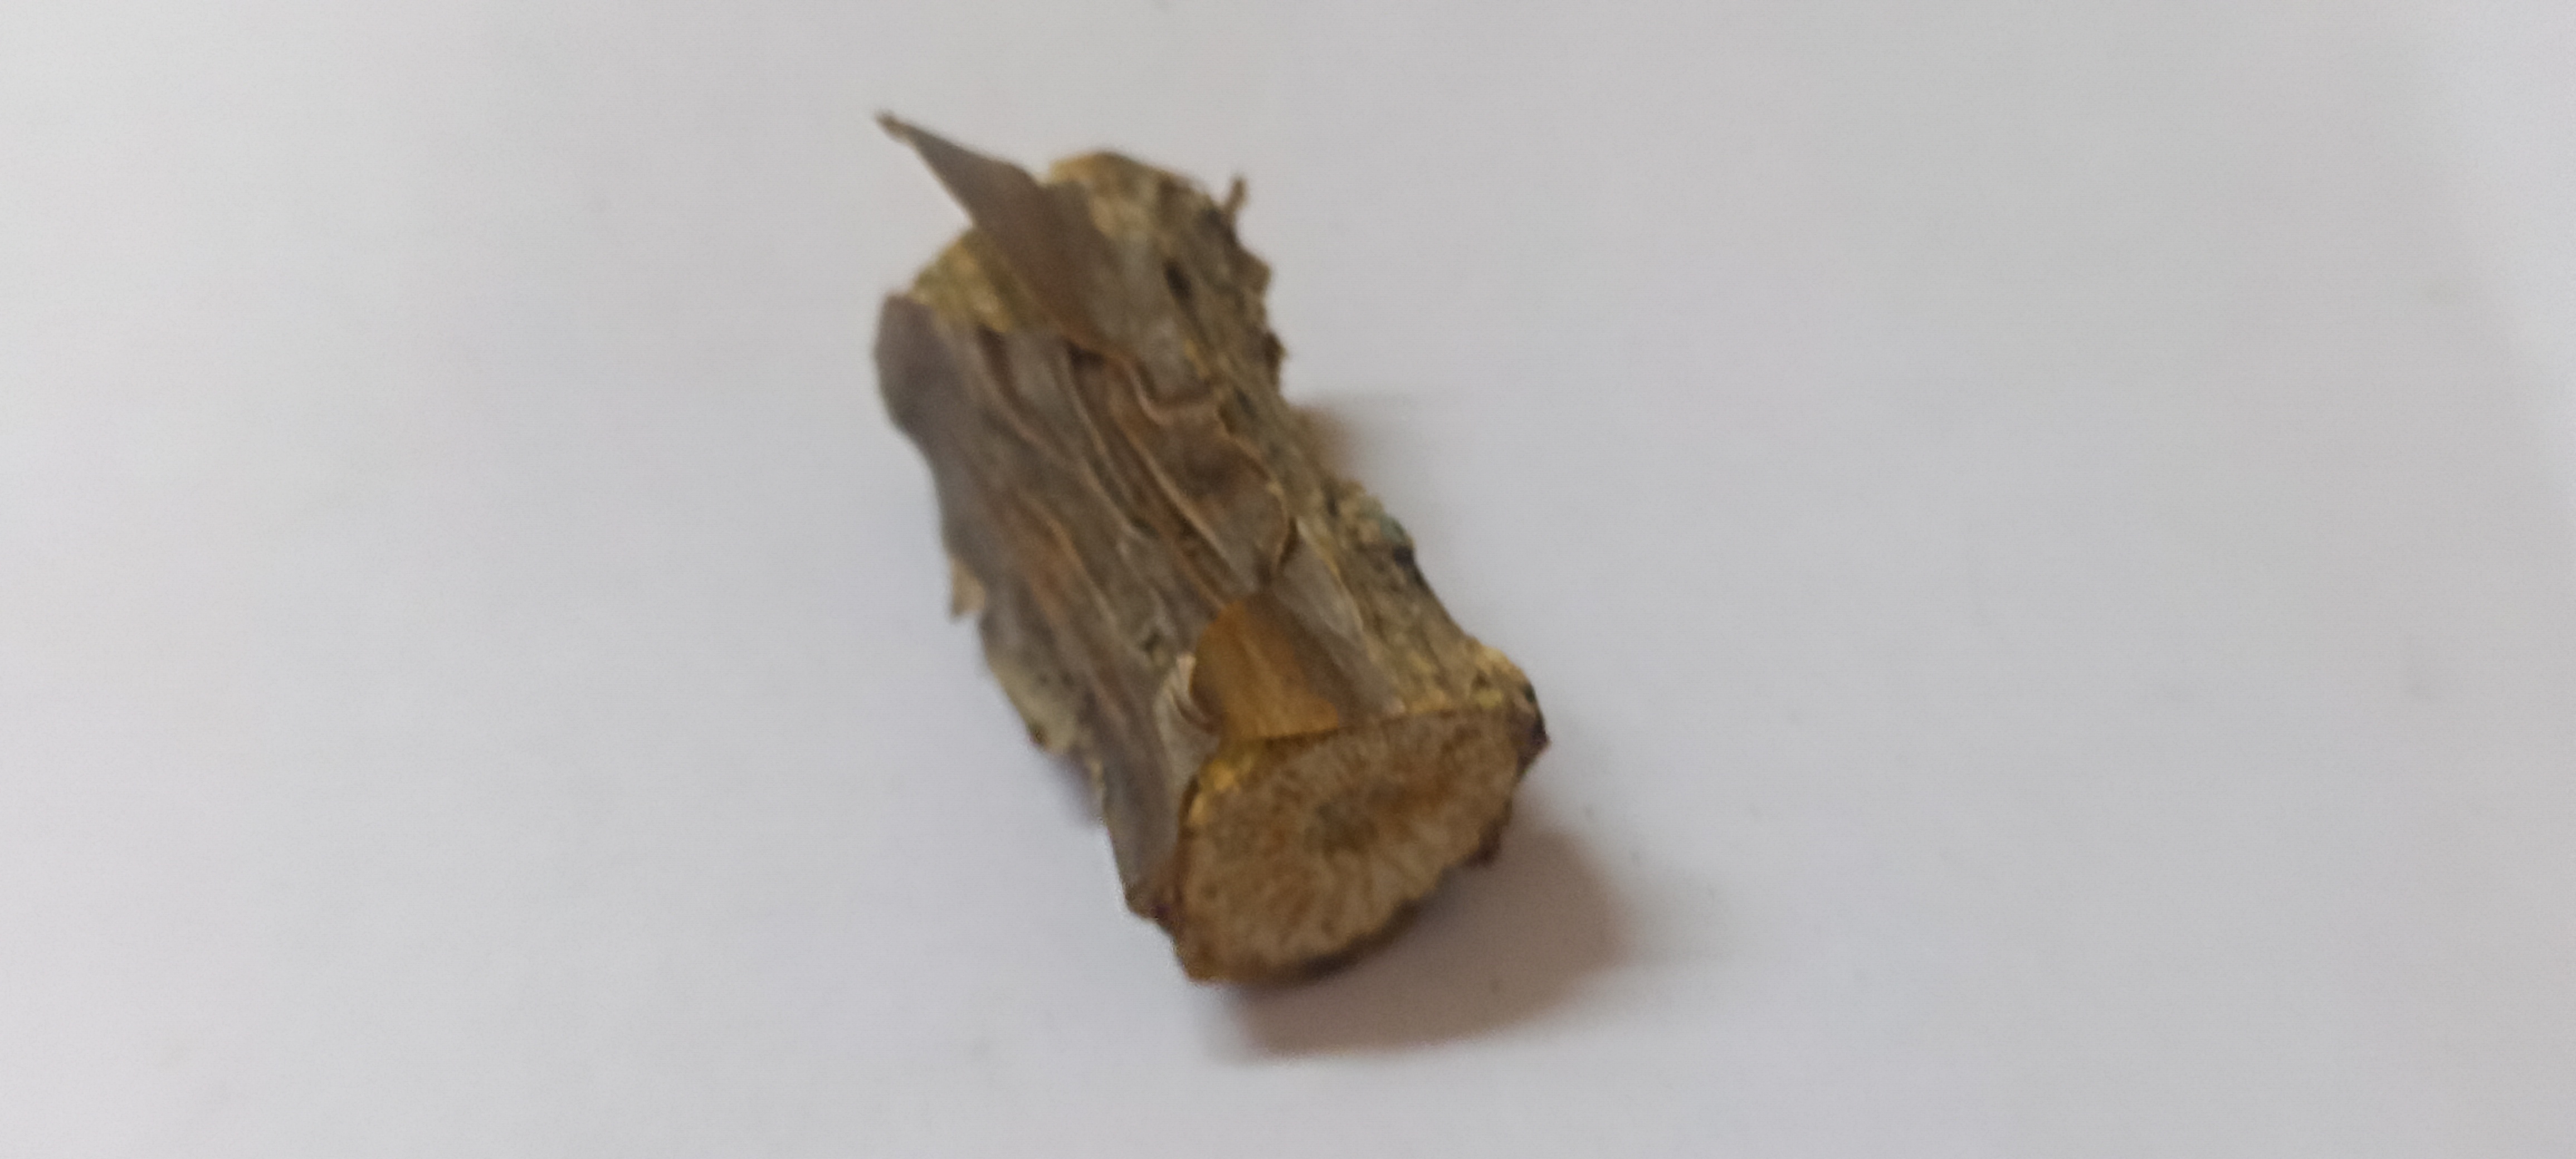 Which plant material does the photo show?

gulvel
